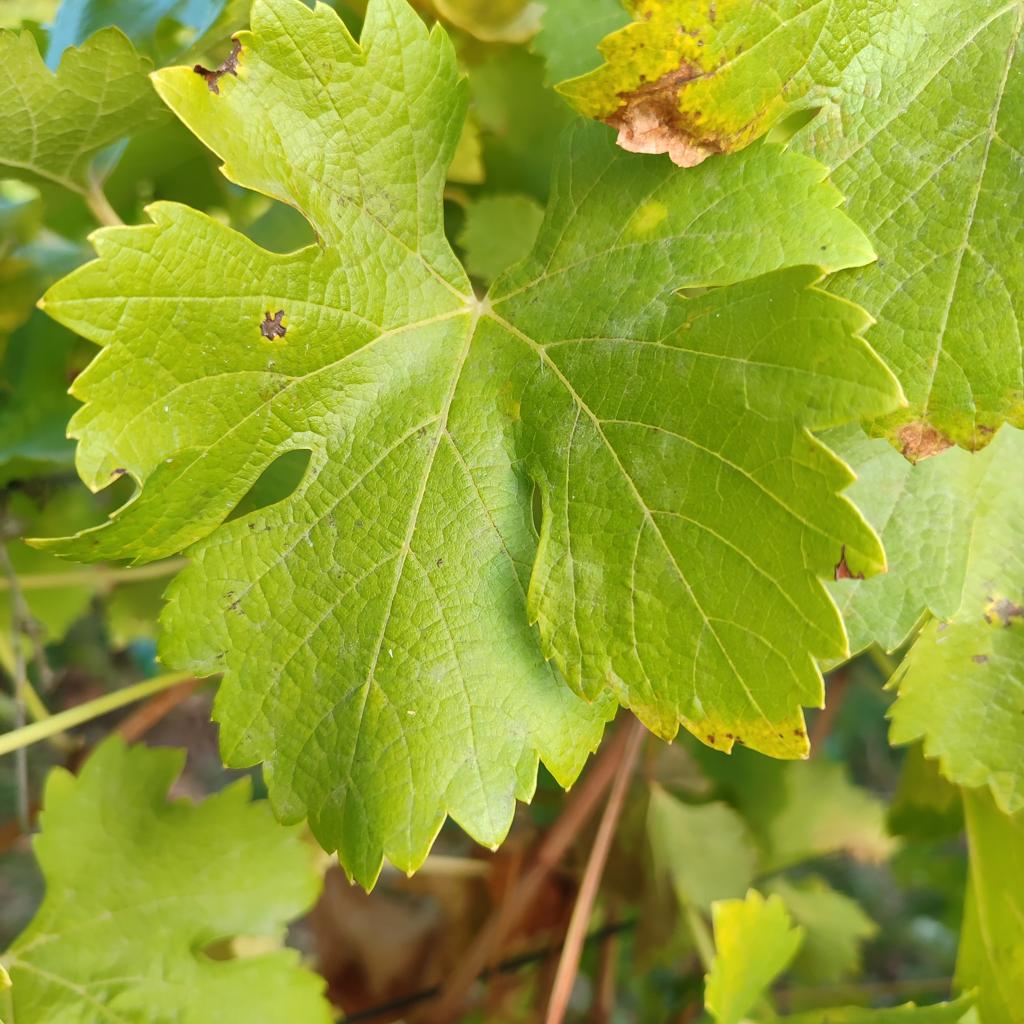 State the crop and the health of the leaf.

grapevine, powdery mildew
